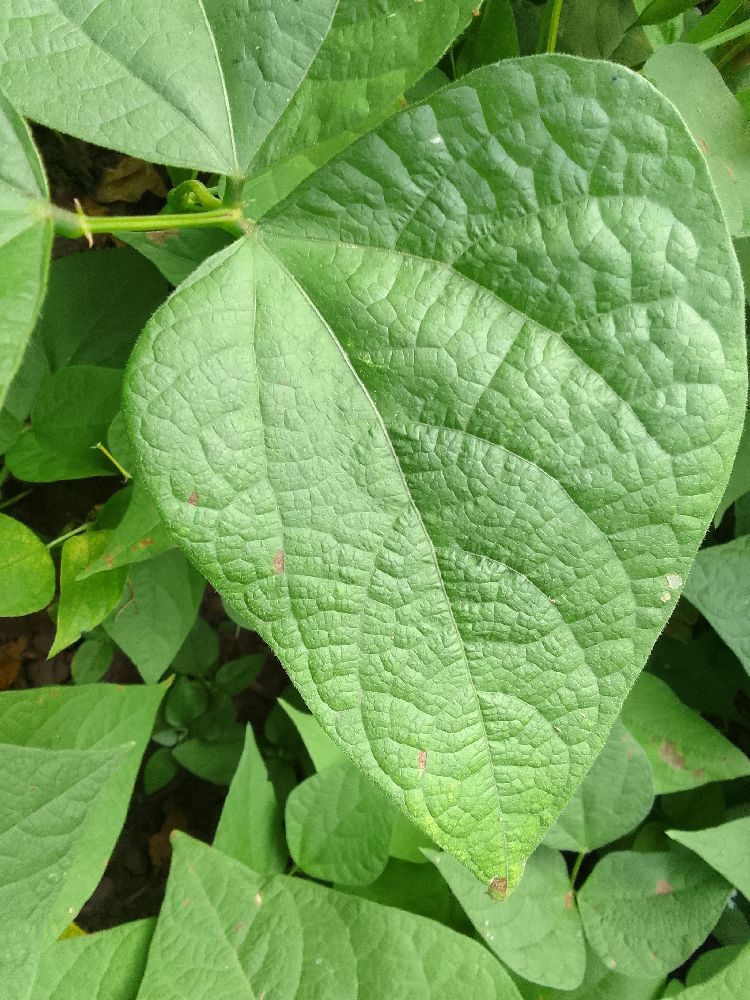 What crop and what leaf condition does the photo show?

common bean, healthy
